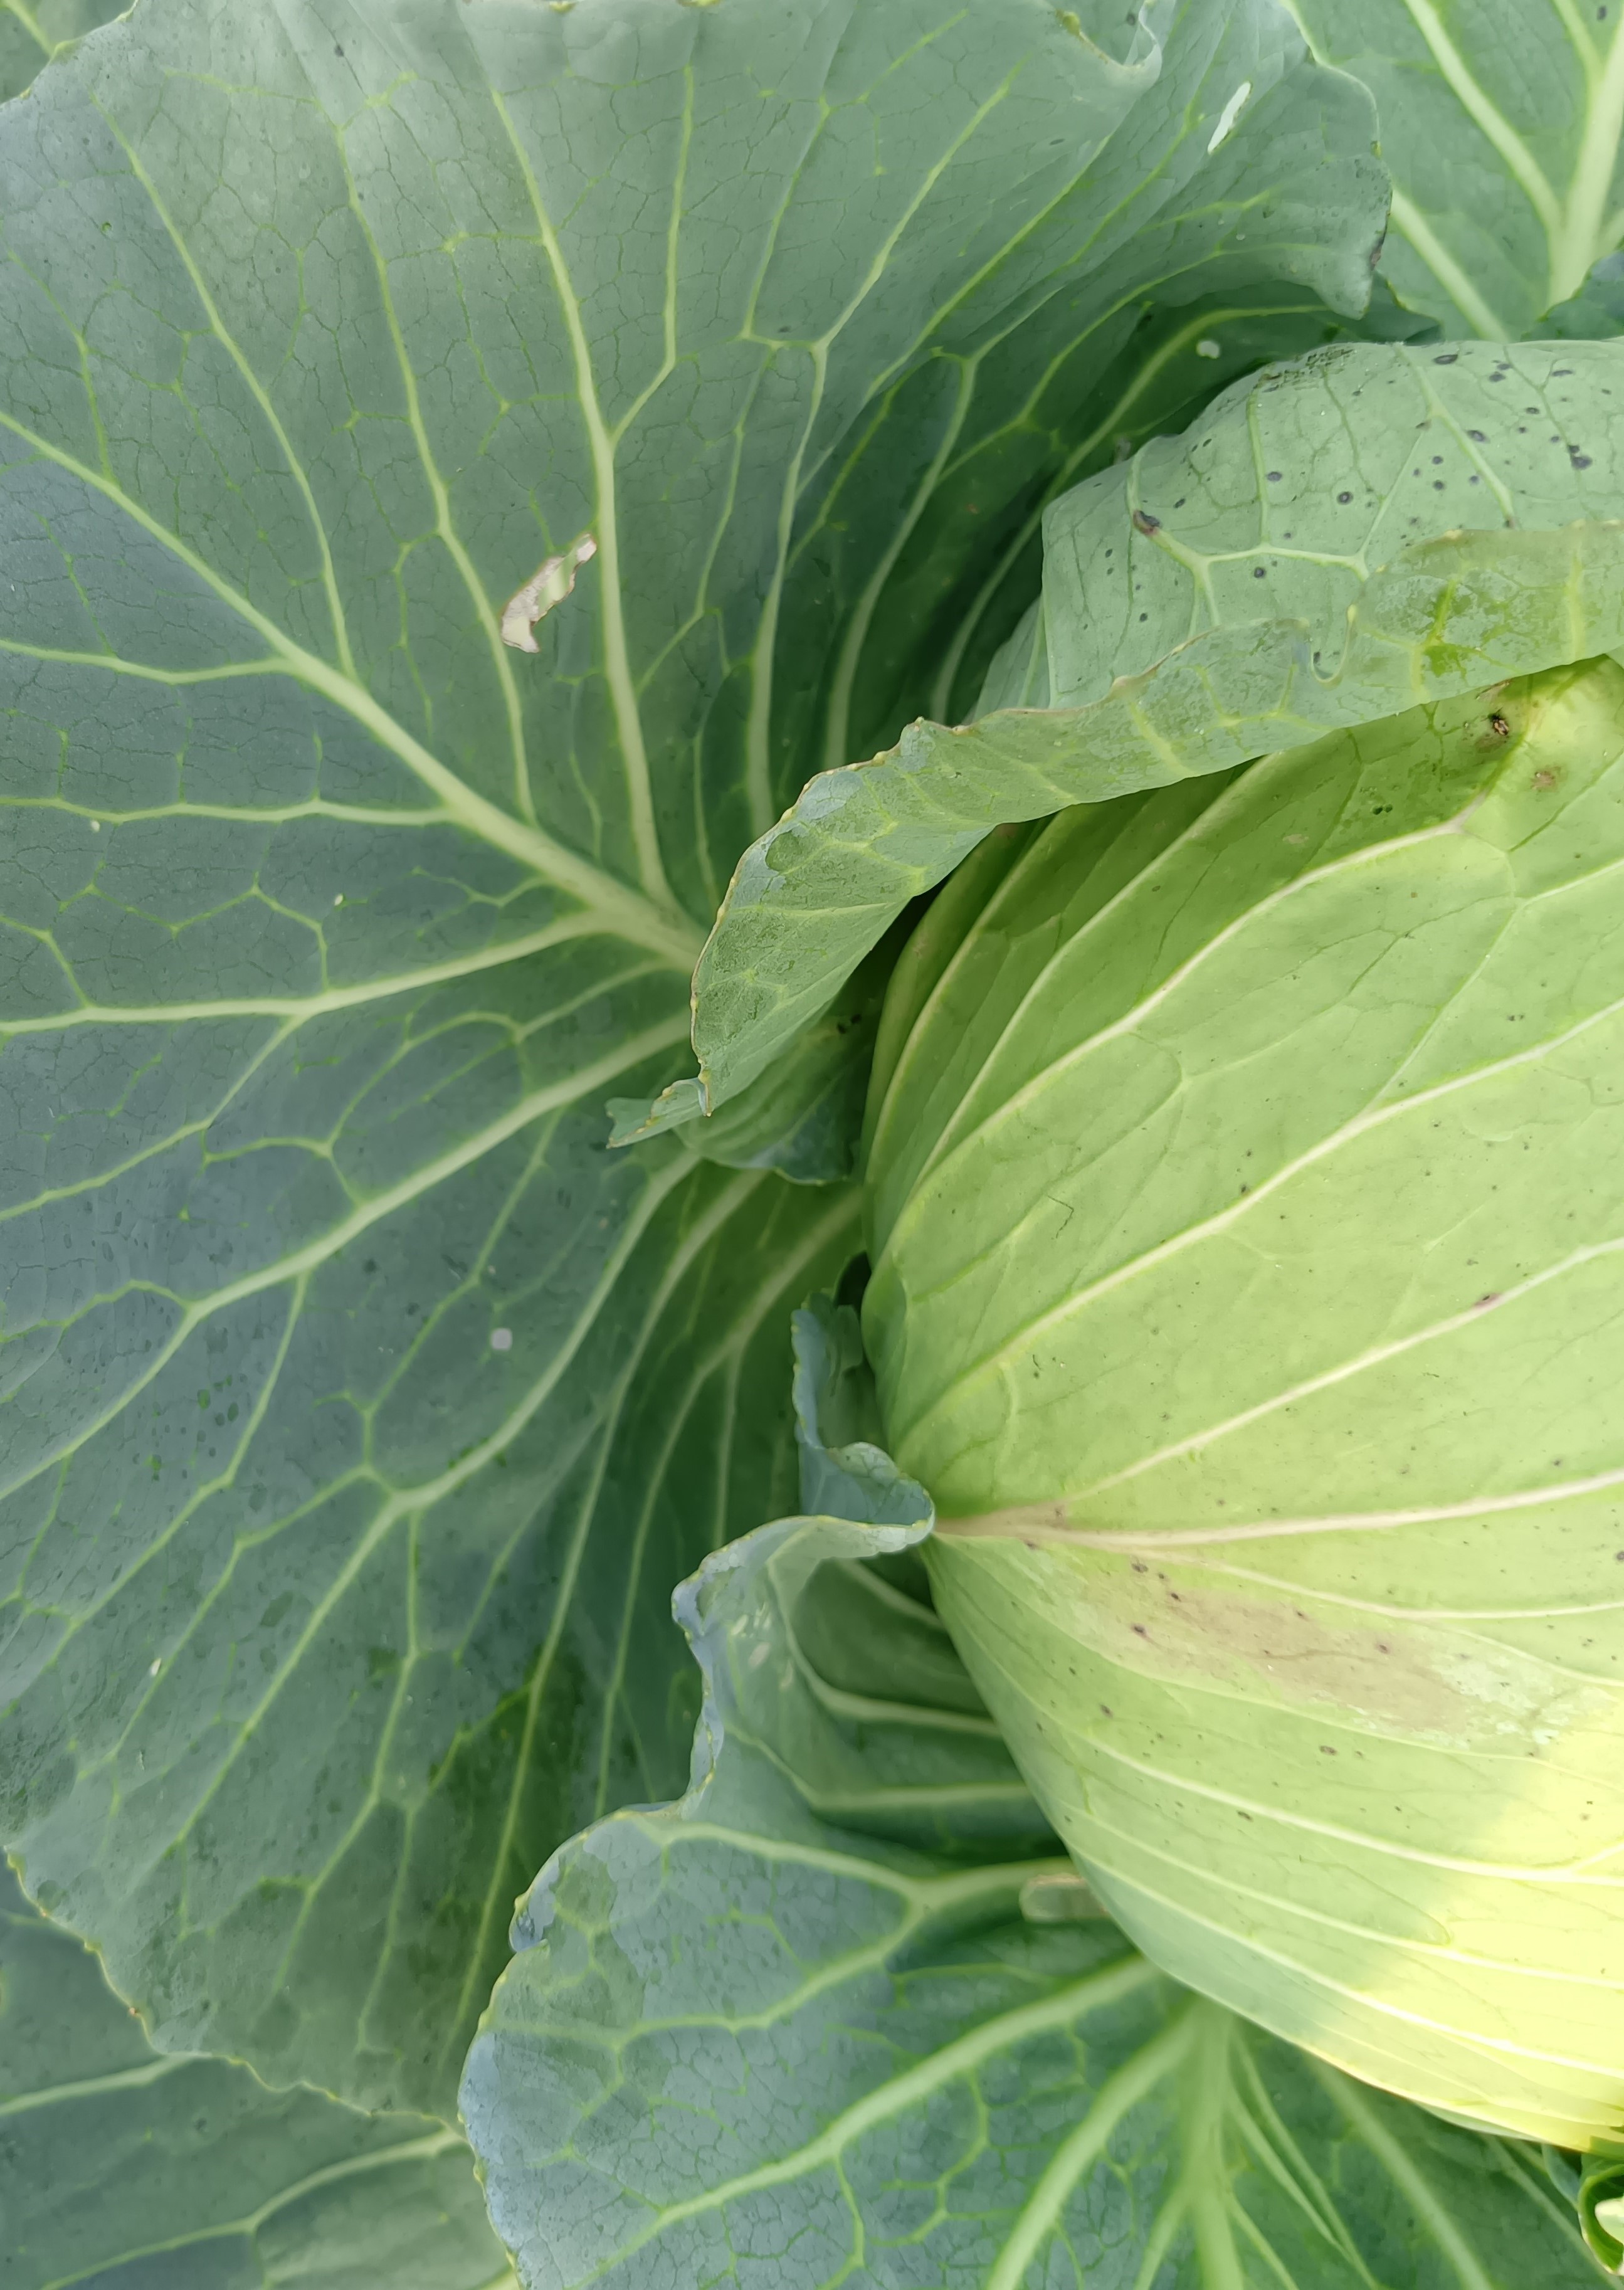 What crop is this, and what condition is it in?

cabbage, healthy
